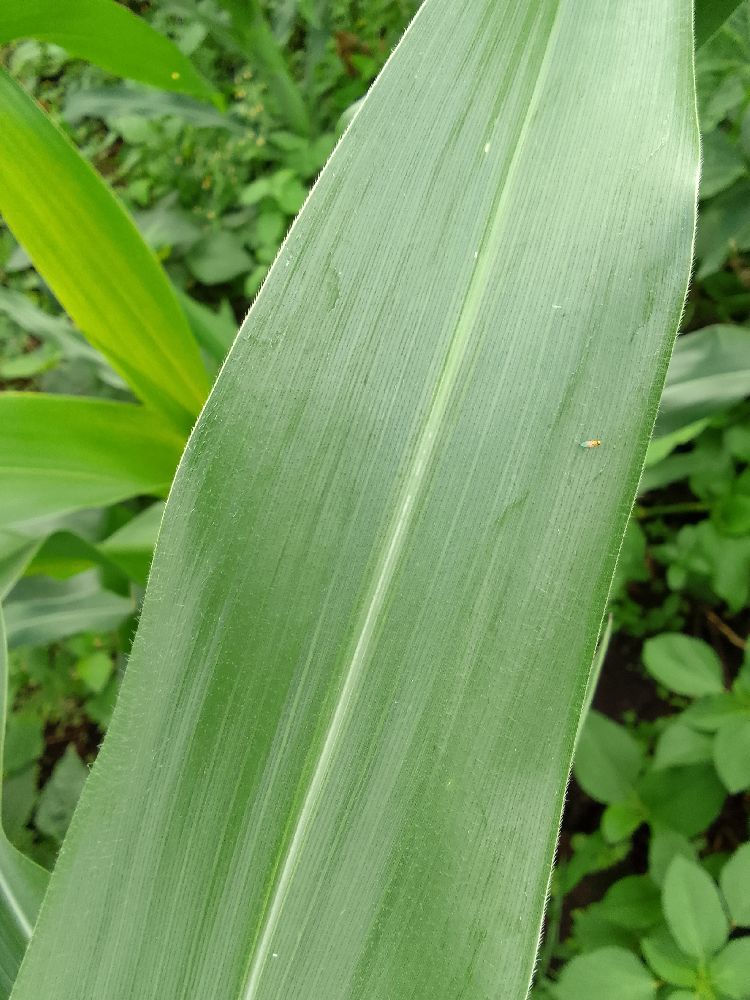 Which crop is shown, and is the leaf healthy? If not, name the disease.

maize, healthy
